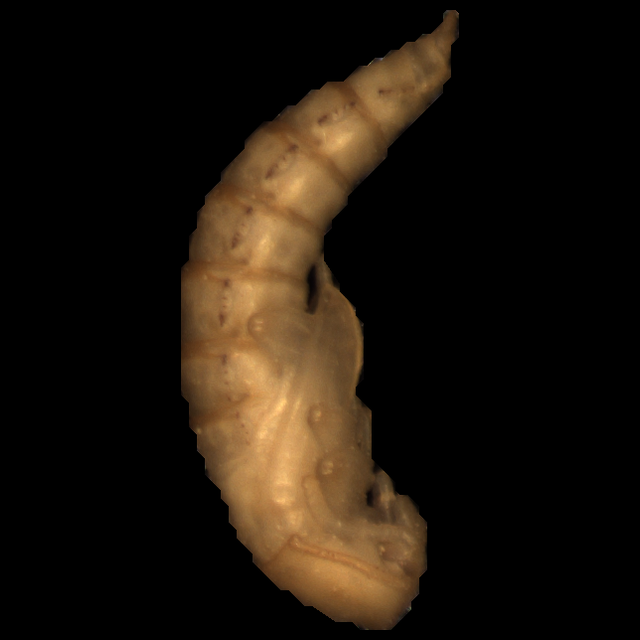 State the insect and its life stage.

mealworm pupa
